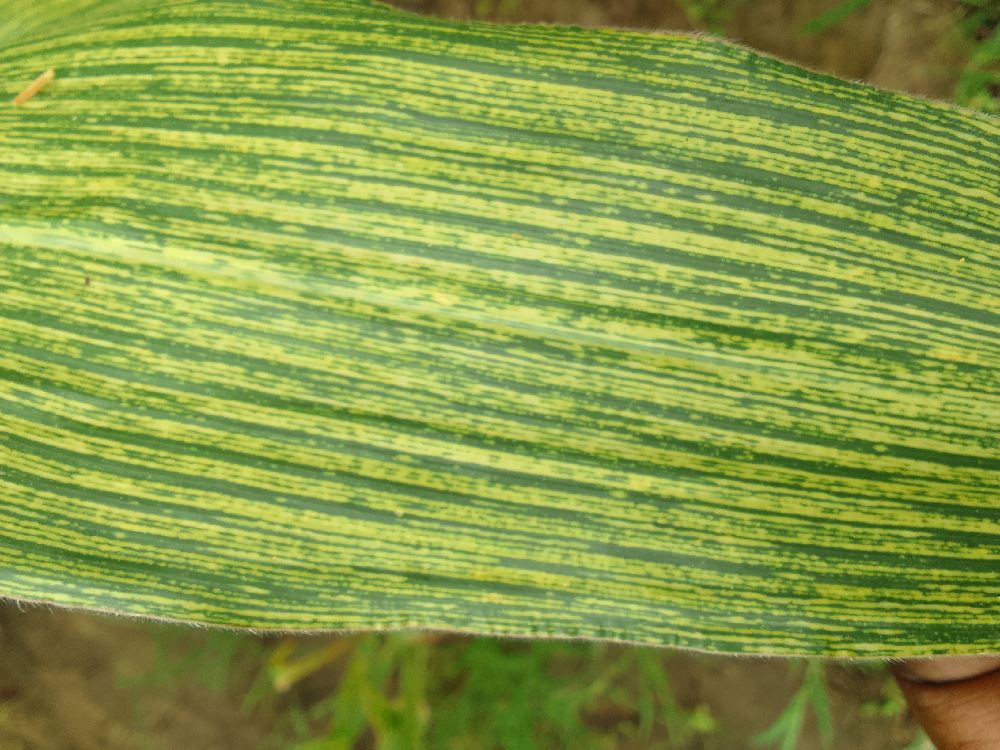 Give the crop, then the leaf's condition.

maize, maize streak virus
